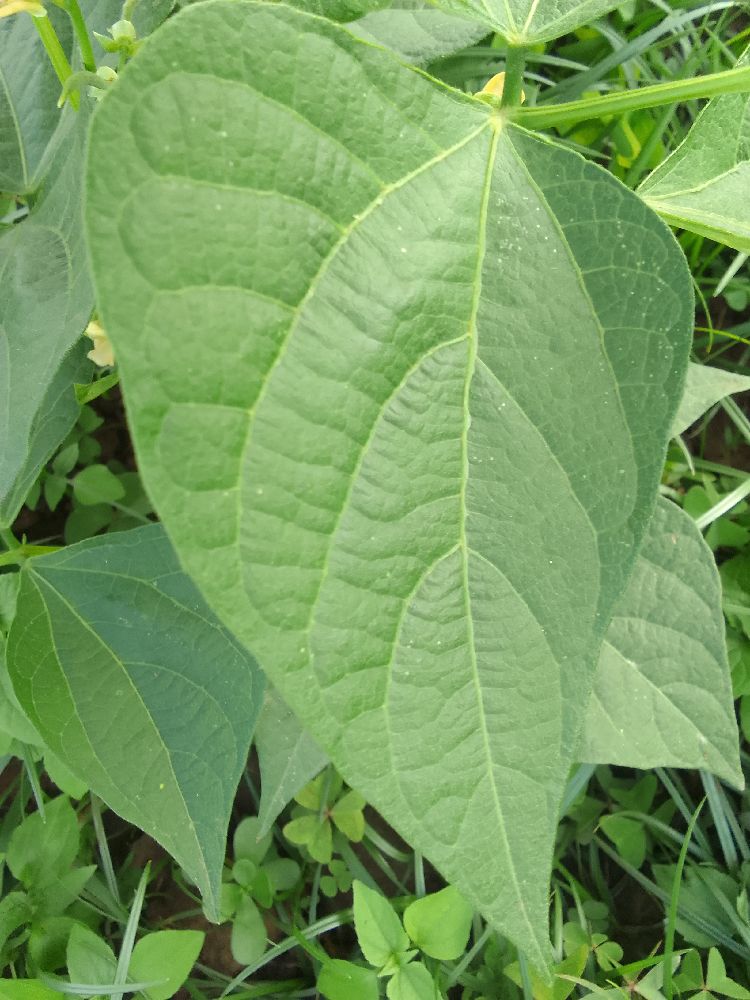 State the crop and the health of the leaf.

common bean, healthy
